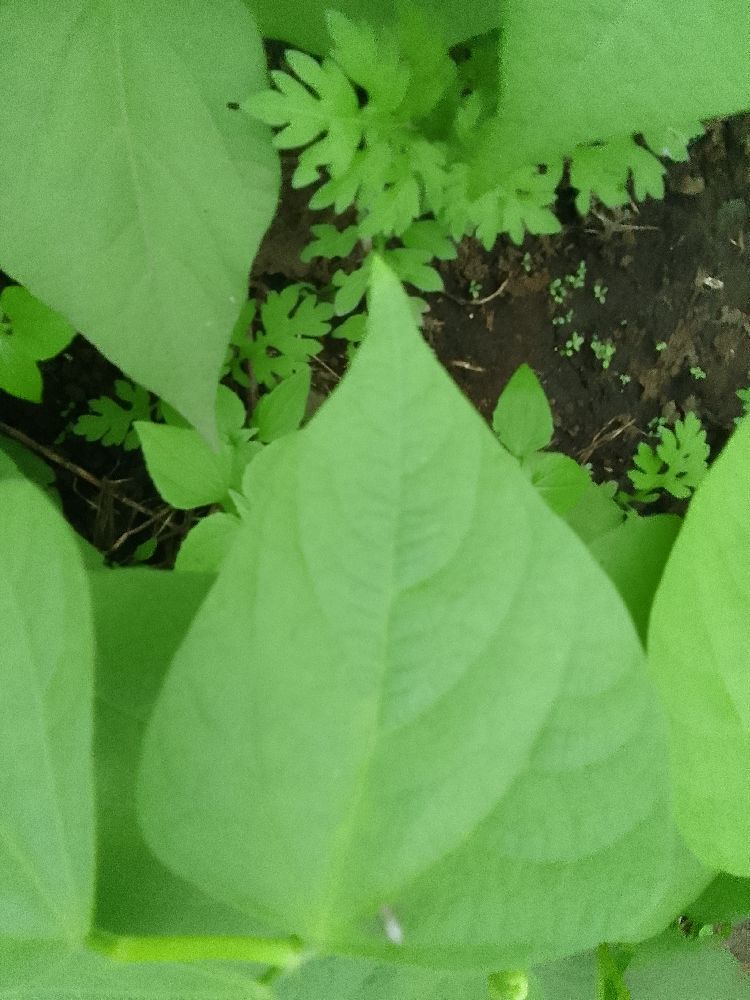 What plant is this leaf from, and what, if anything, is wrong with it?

common bean, healthy
